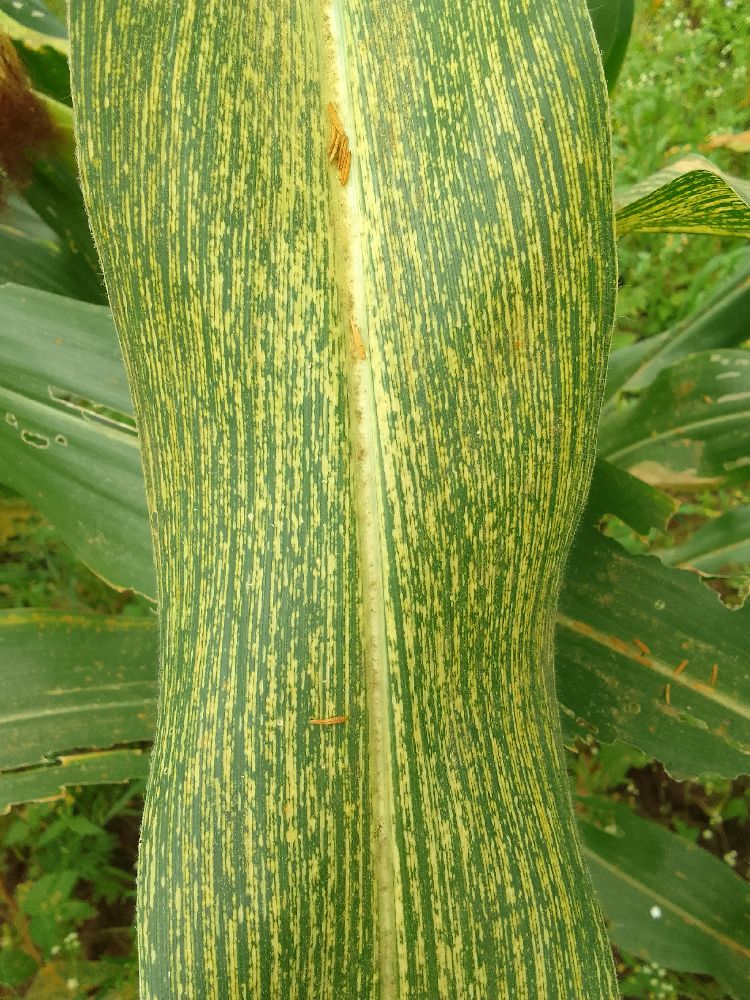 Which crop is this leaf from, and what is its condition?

maize, maize streak virus
